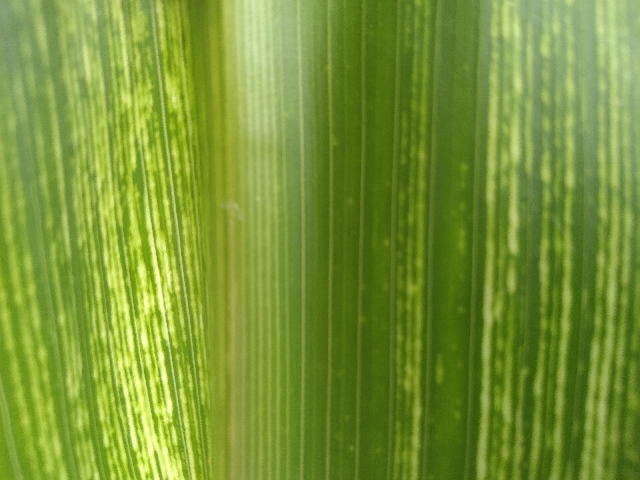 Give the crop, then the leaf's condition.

maize, maize streak virus
